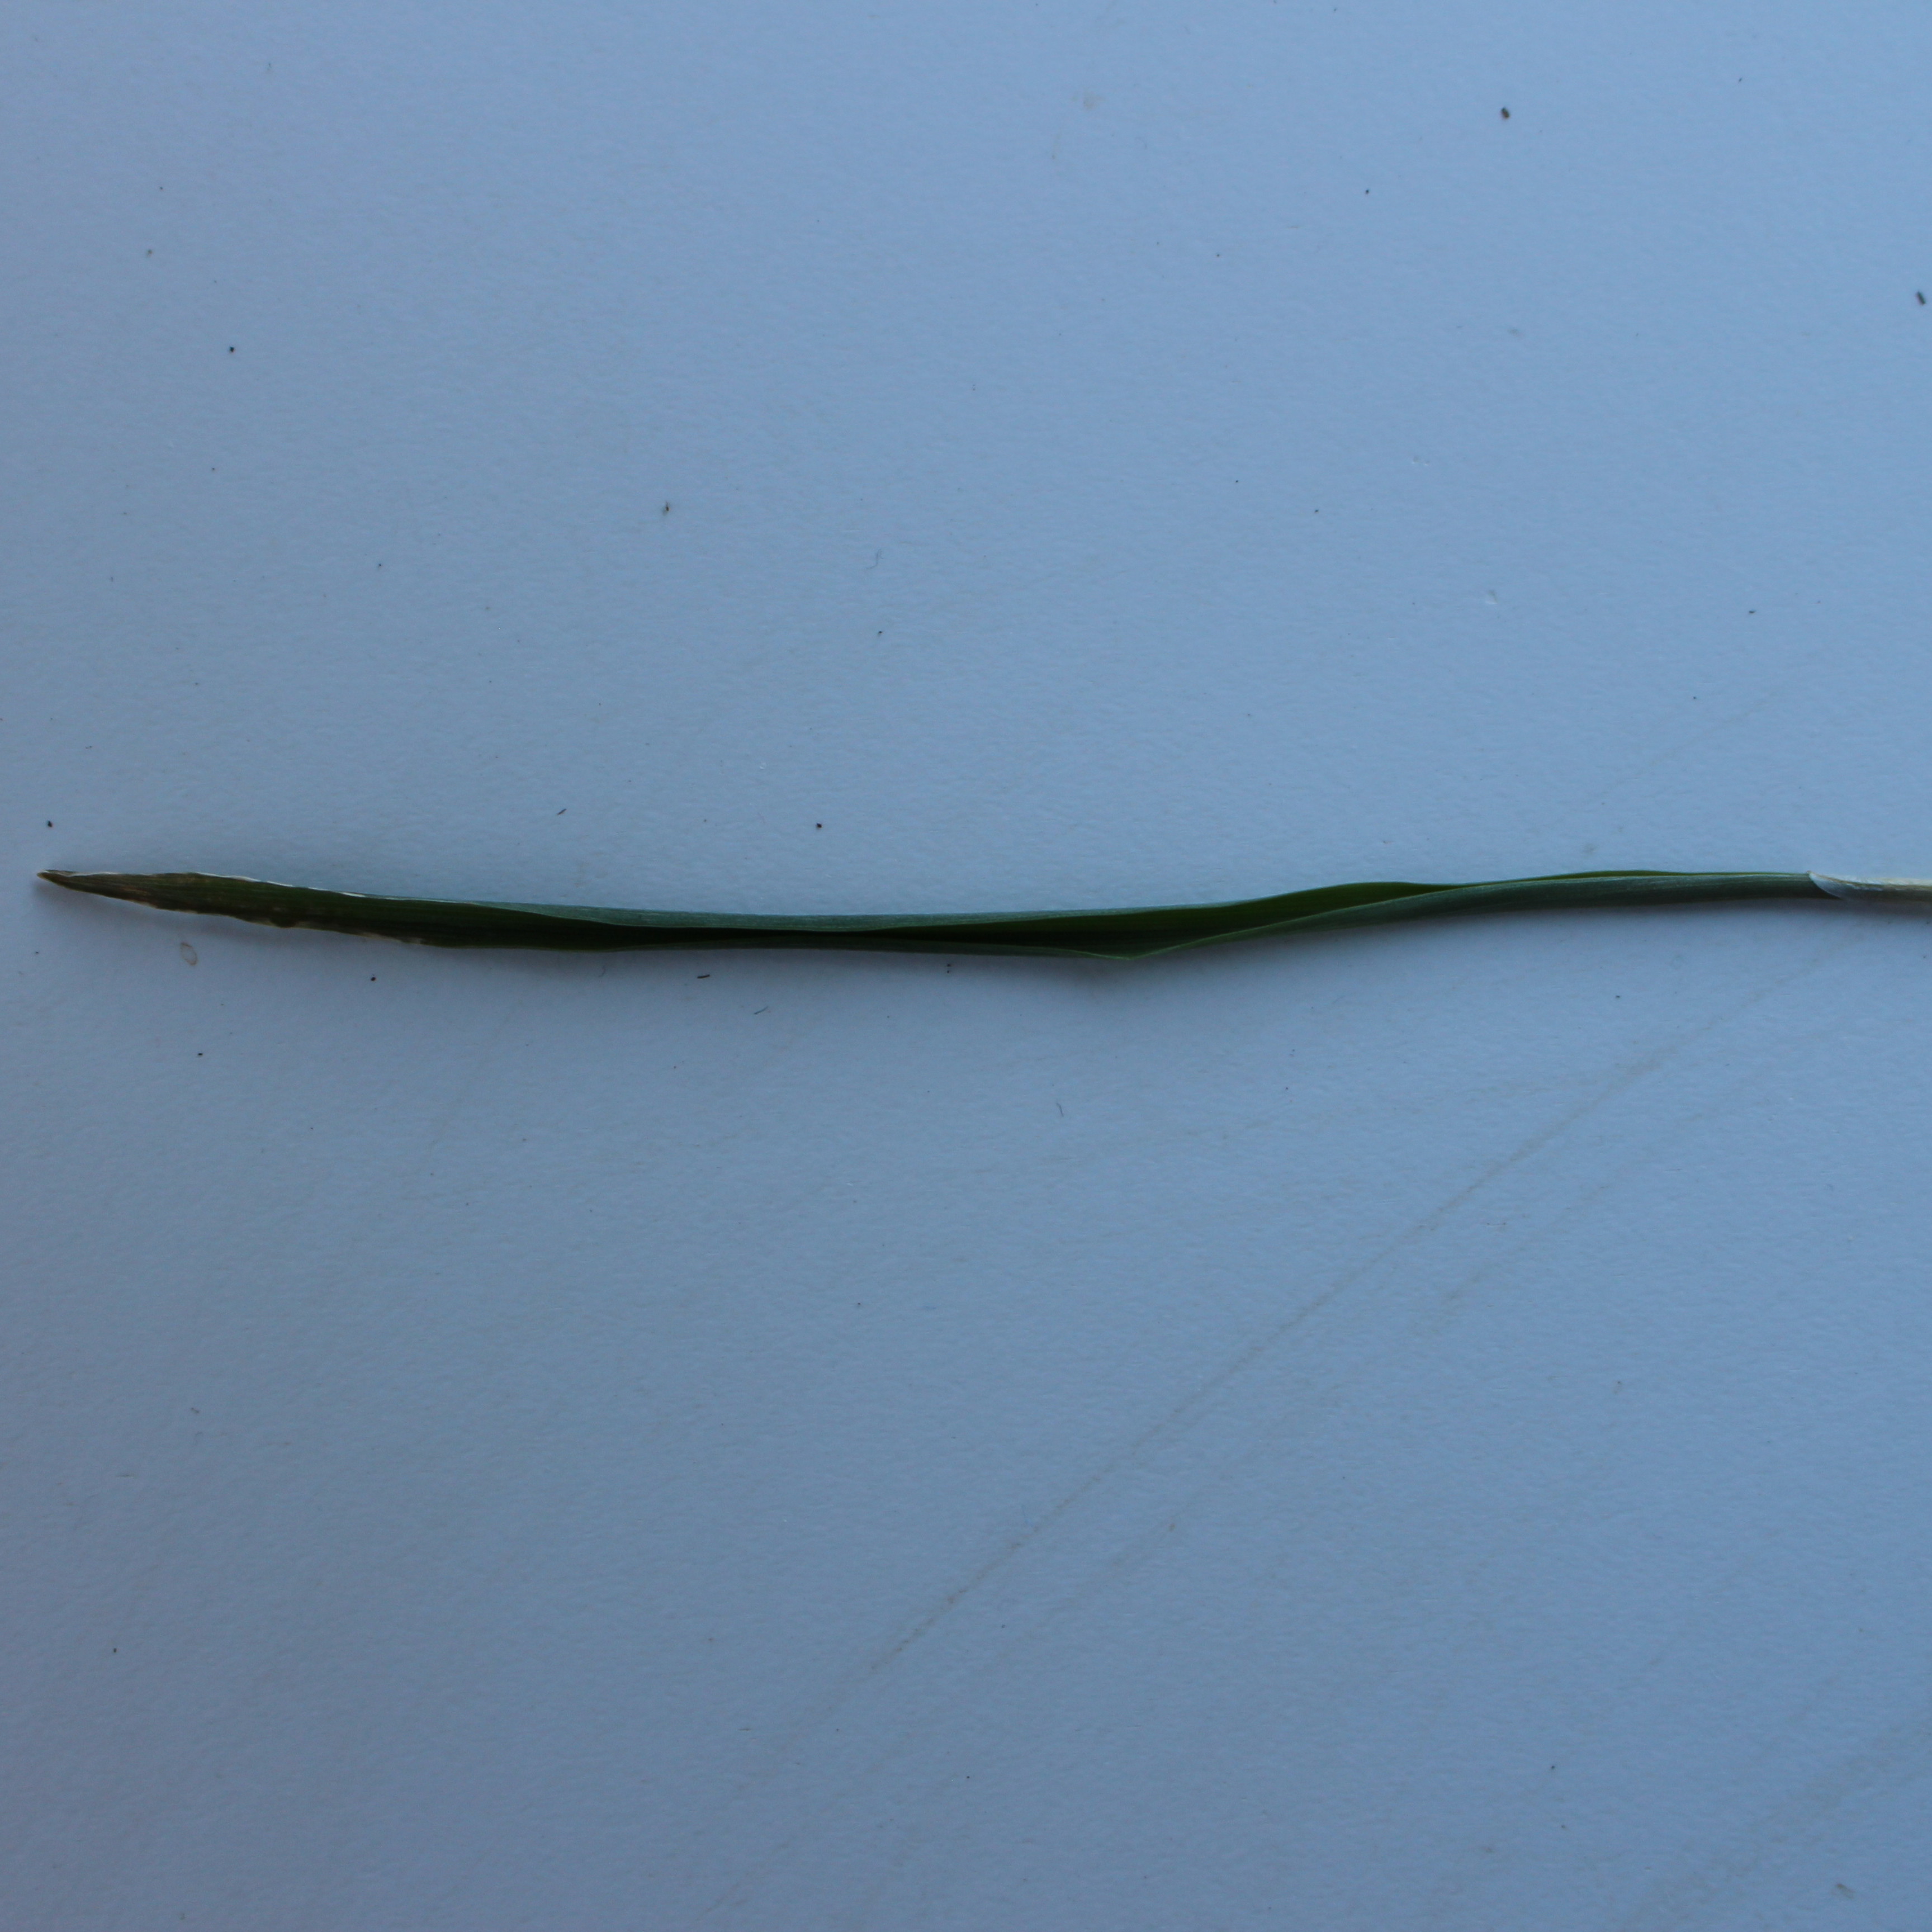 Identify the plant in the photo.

Avena sterilis
